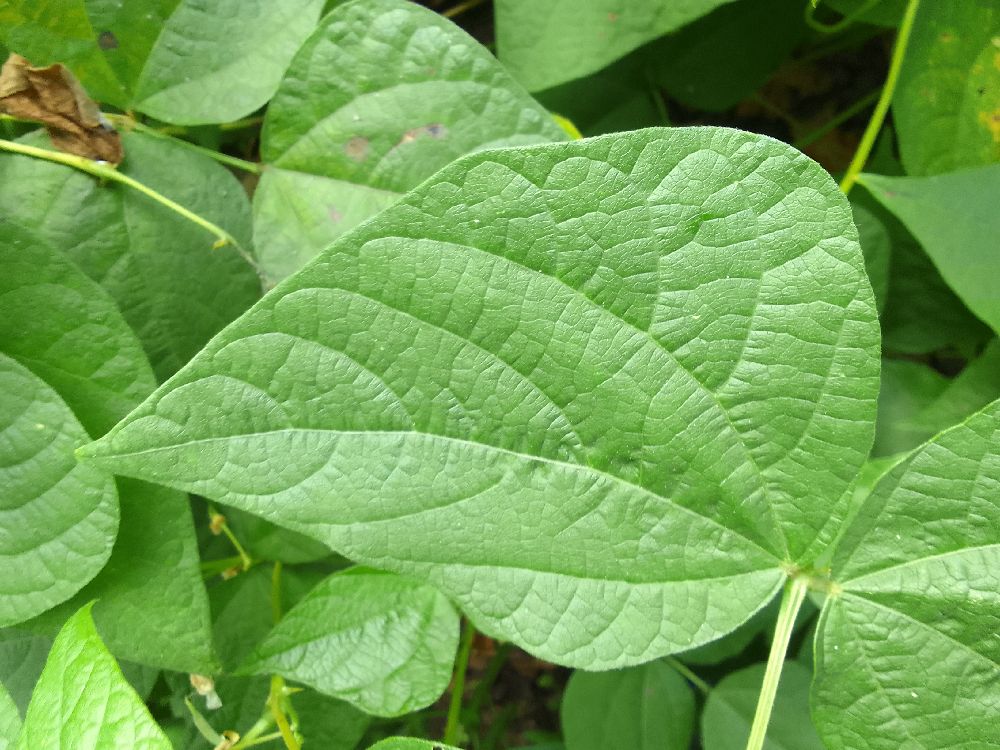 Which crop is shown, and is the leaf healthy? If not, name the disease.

common bean, healthy
